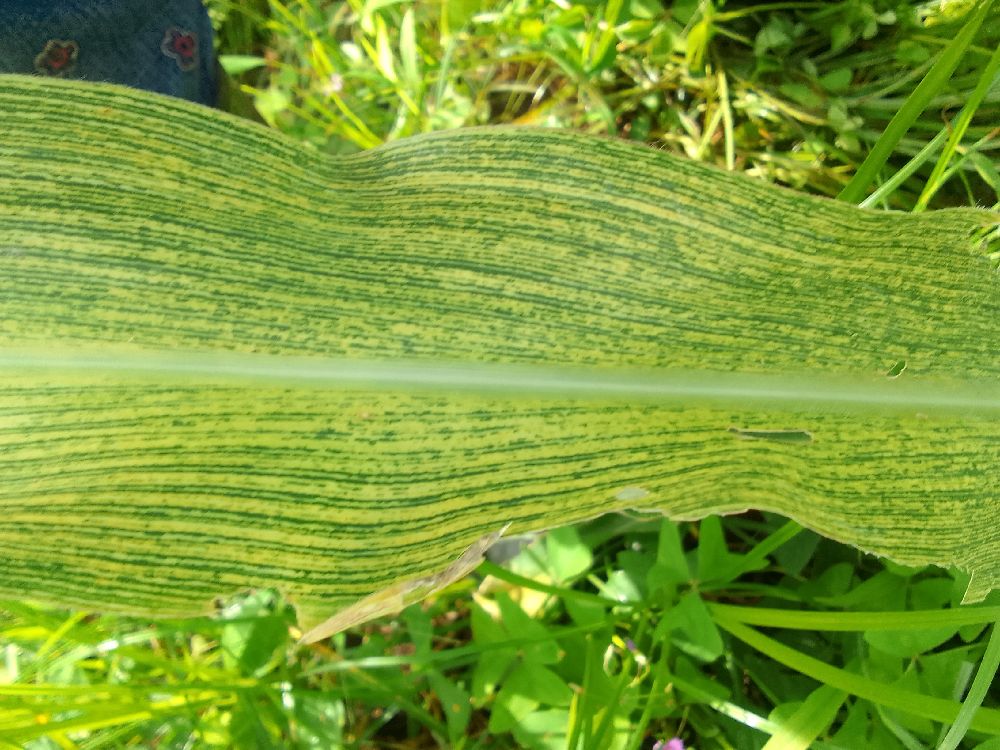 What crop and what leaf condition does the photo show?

maize, maize streak virus
